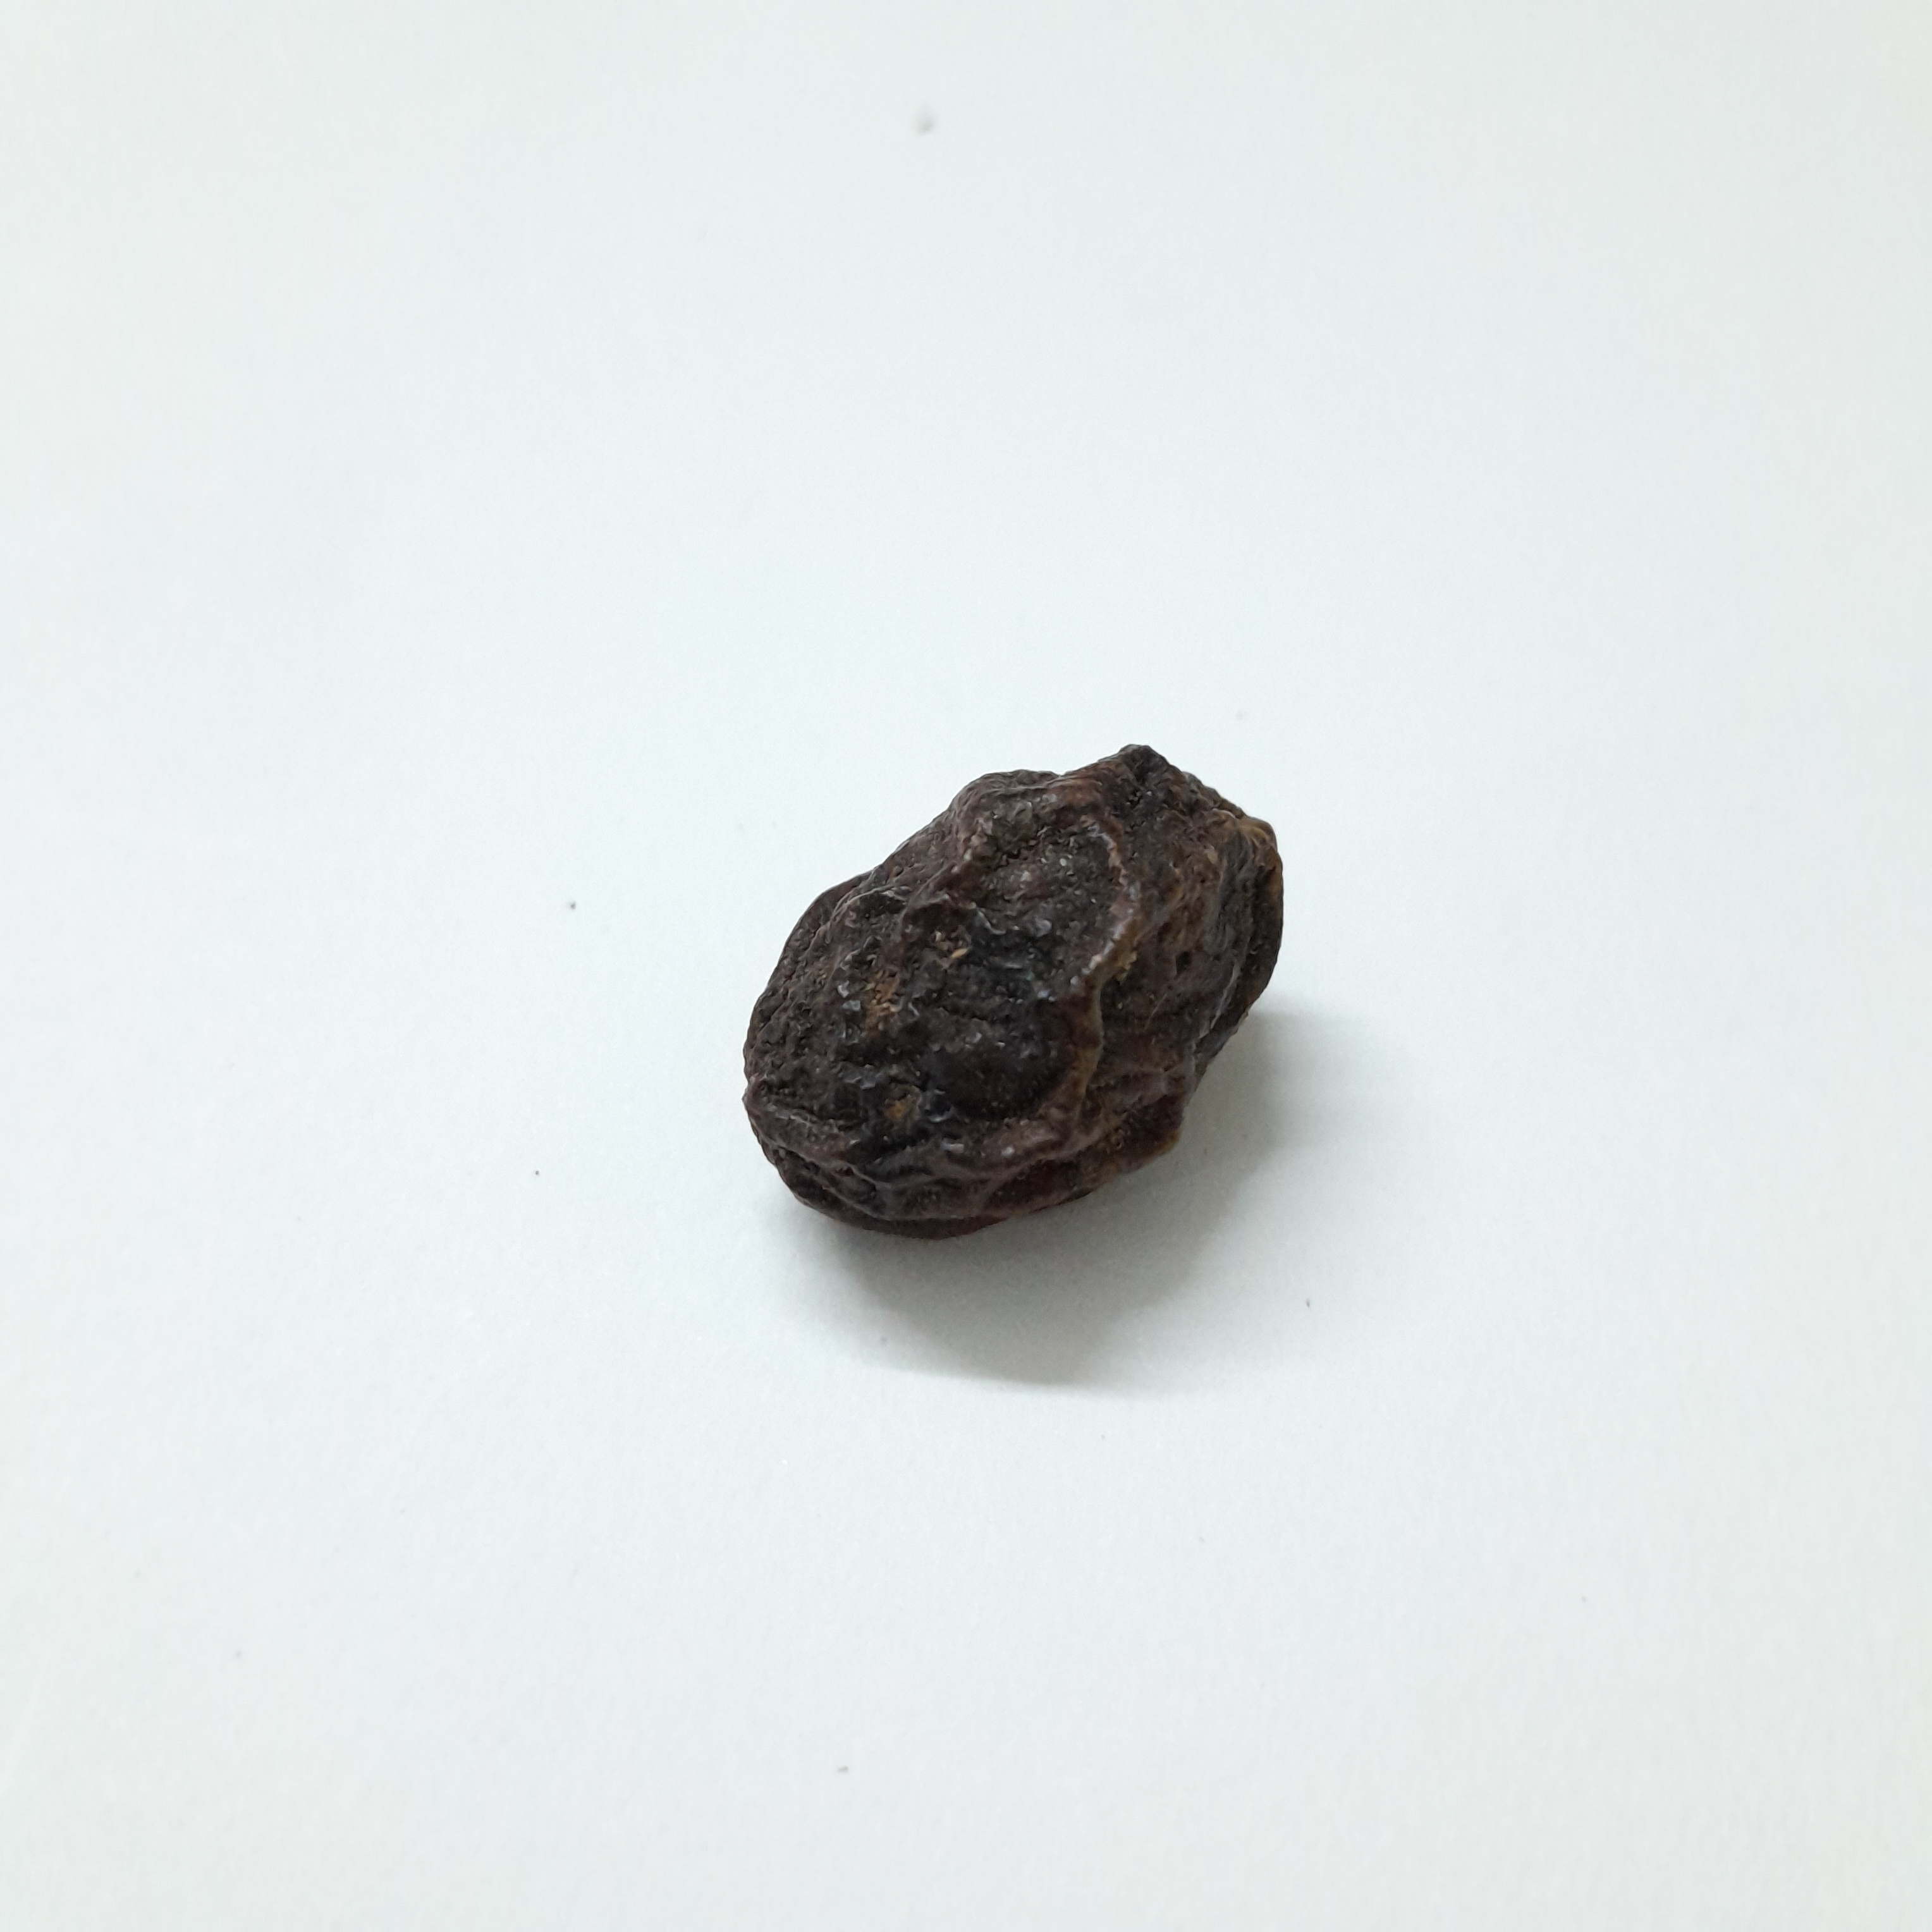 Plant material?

kadukharik
